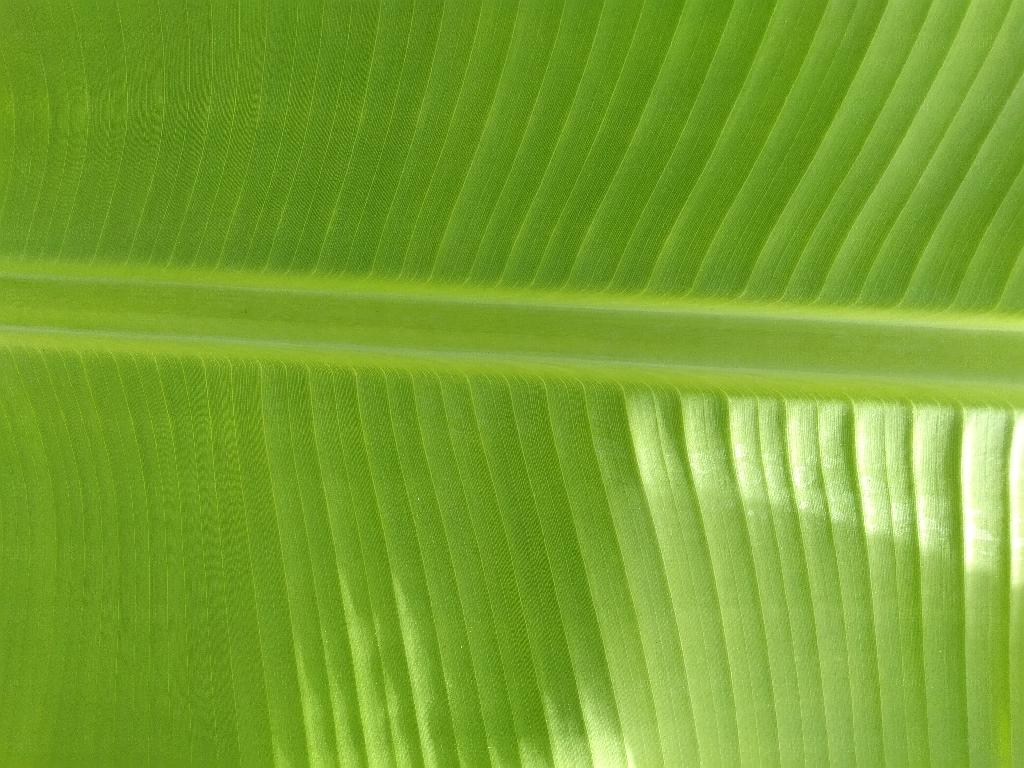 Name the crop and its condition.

banana, healthy
